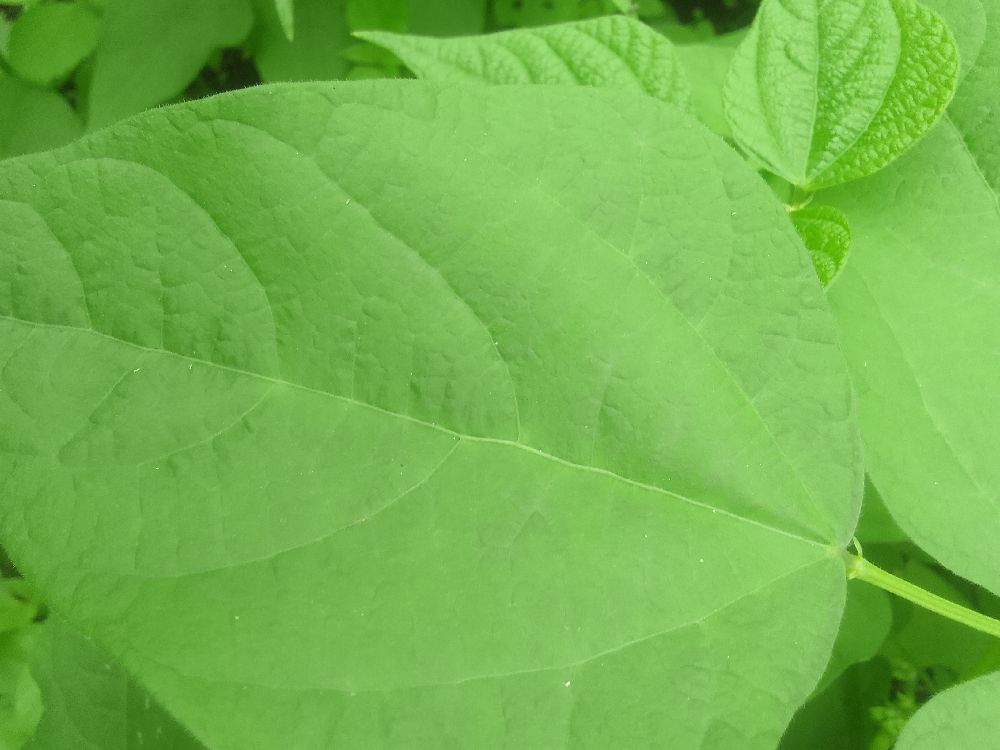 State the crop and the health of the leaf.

common bean, healthy
